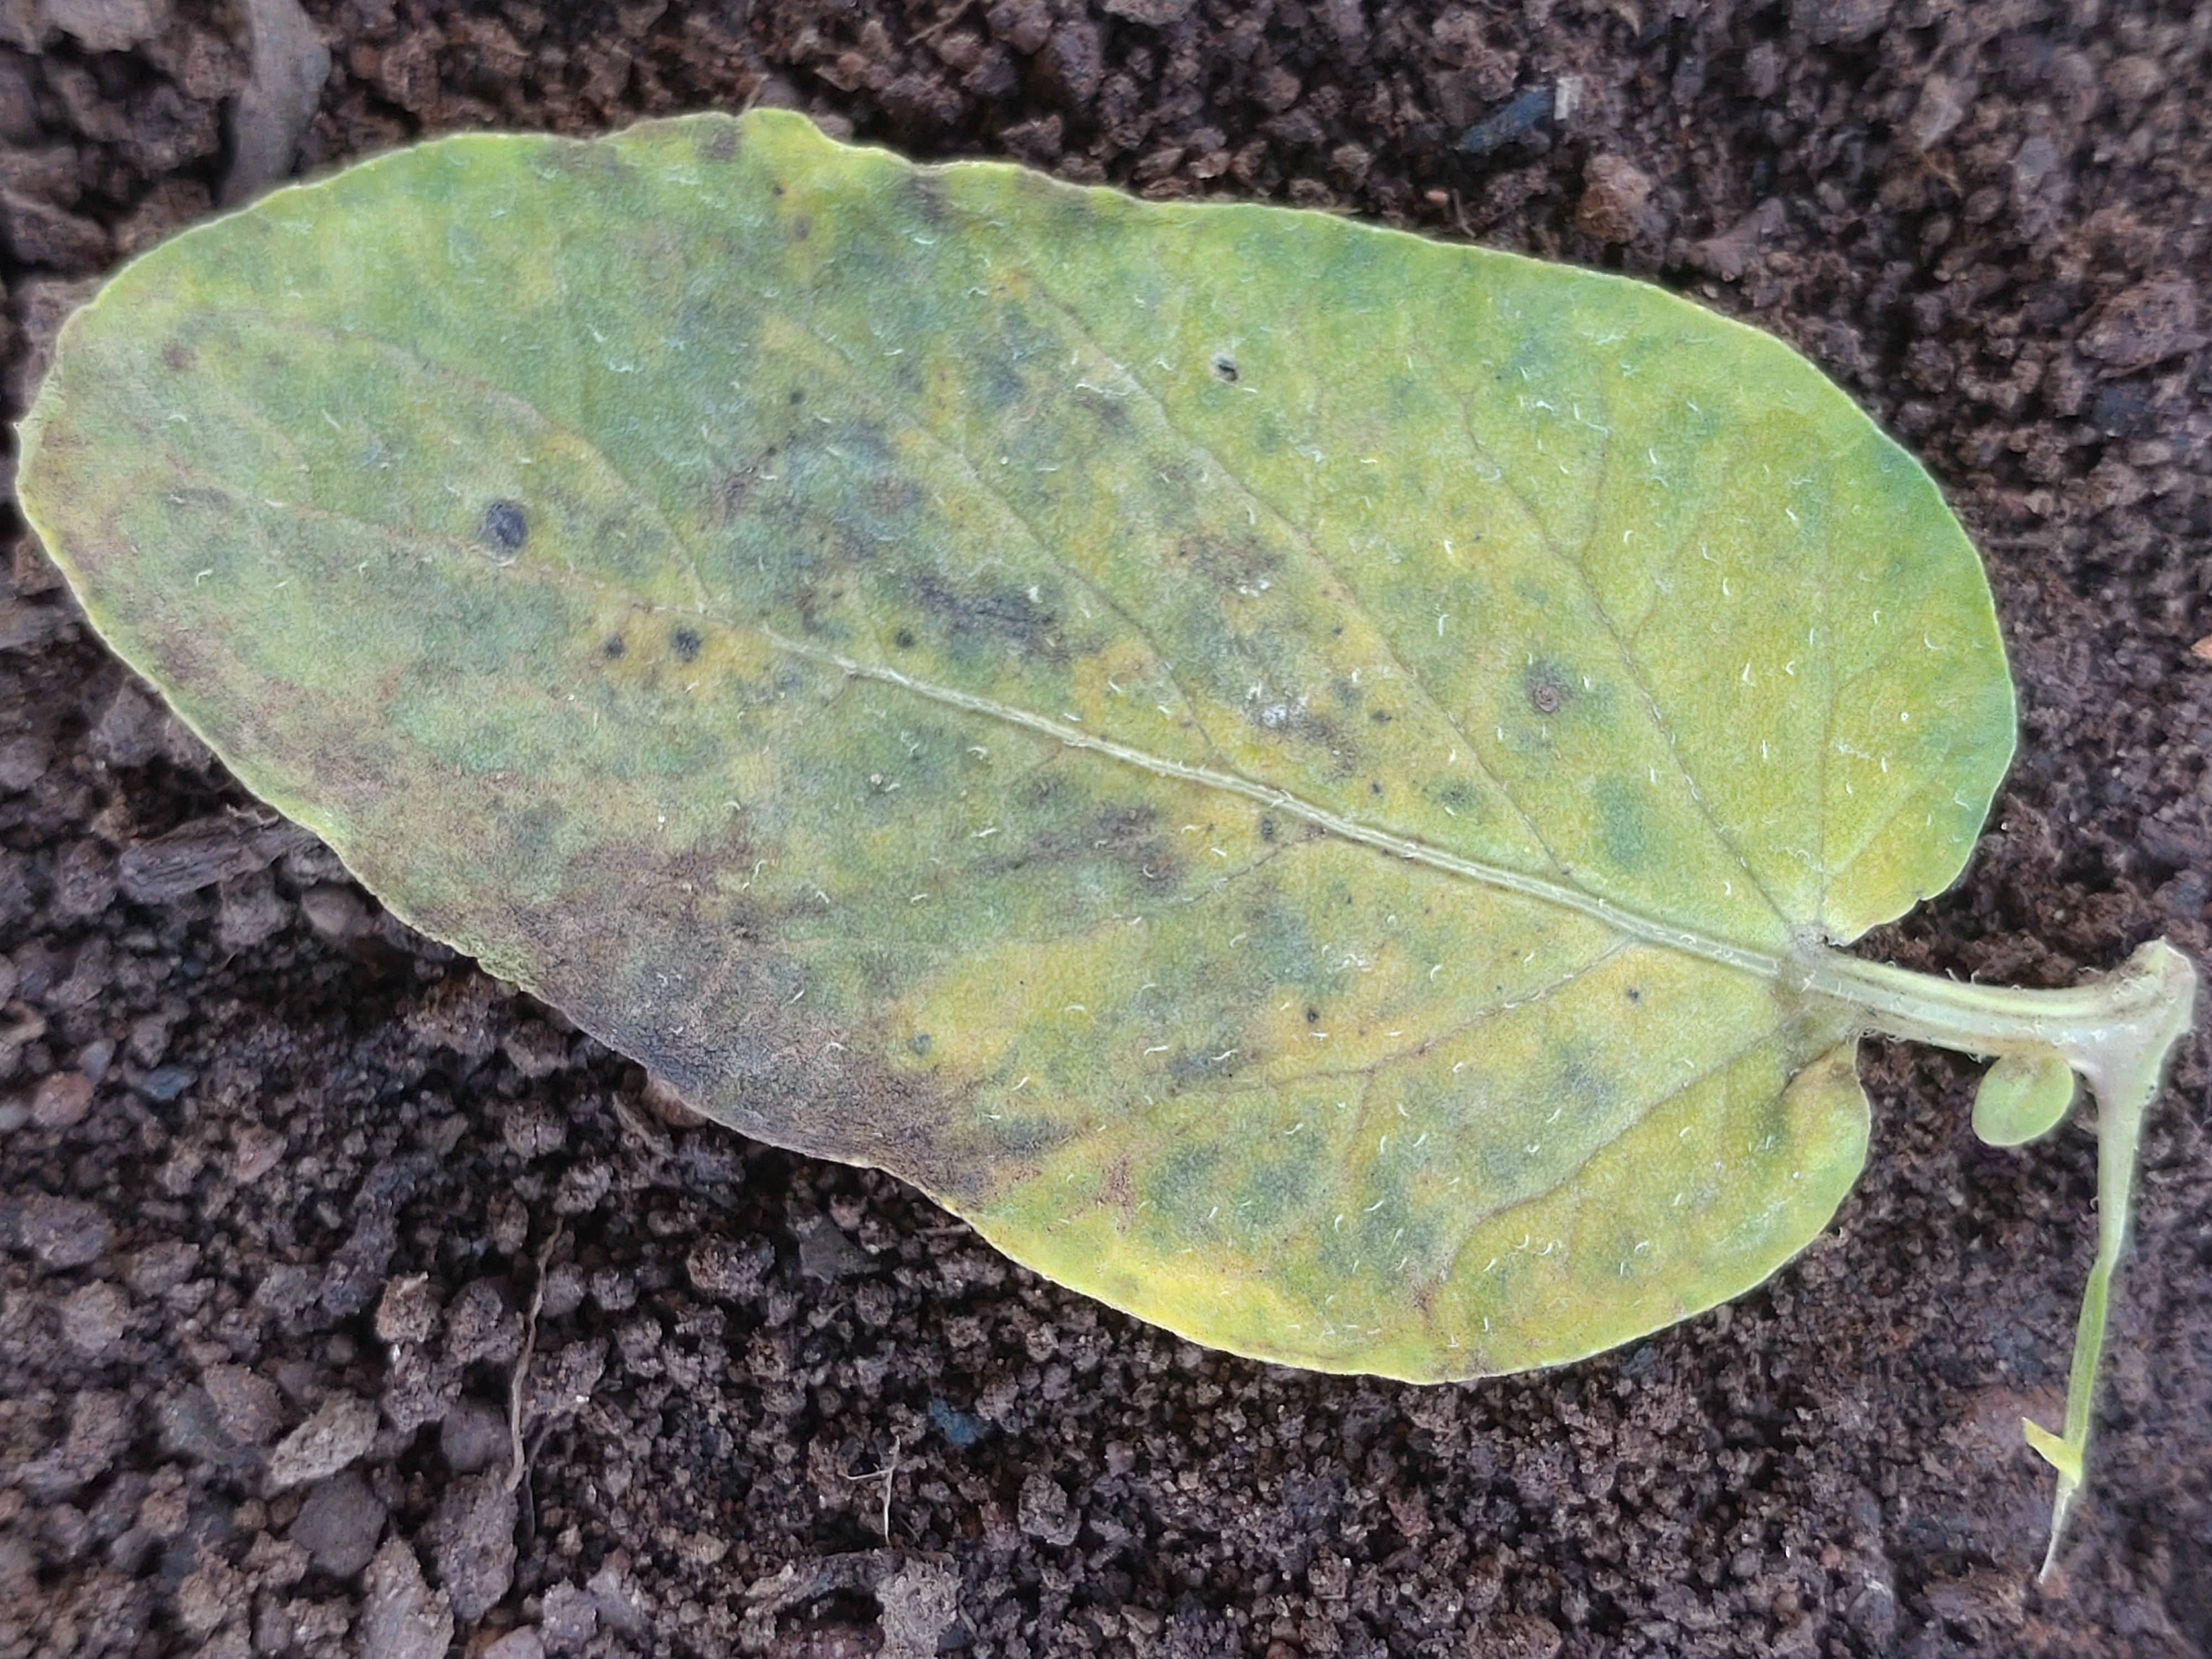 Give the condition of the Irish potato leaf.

late blight
